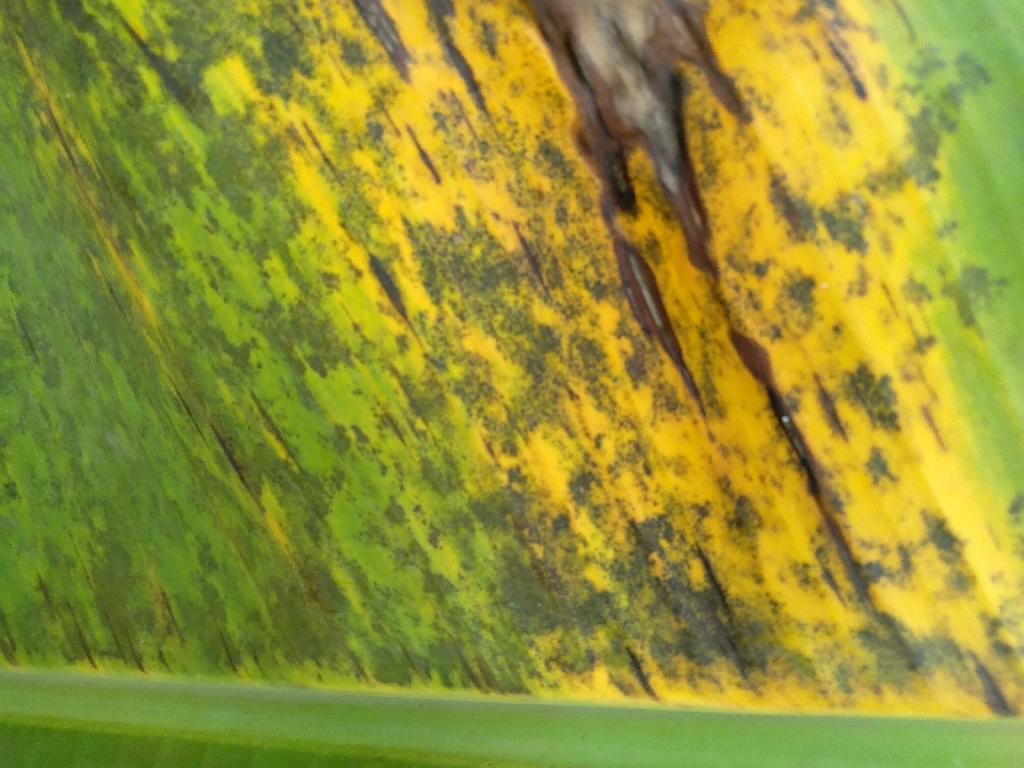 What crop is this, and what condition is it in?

banana, black sigatoka
